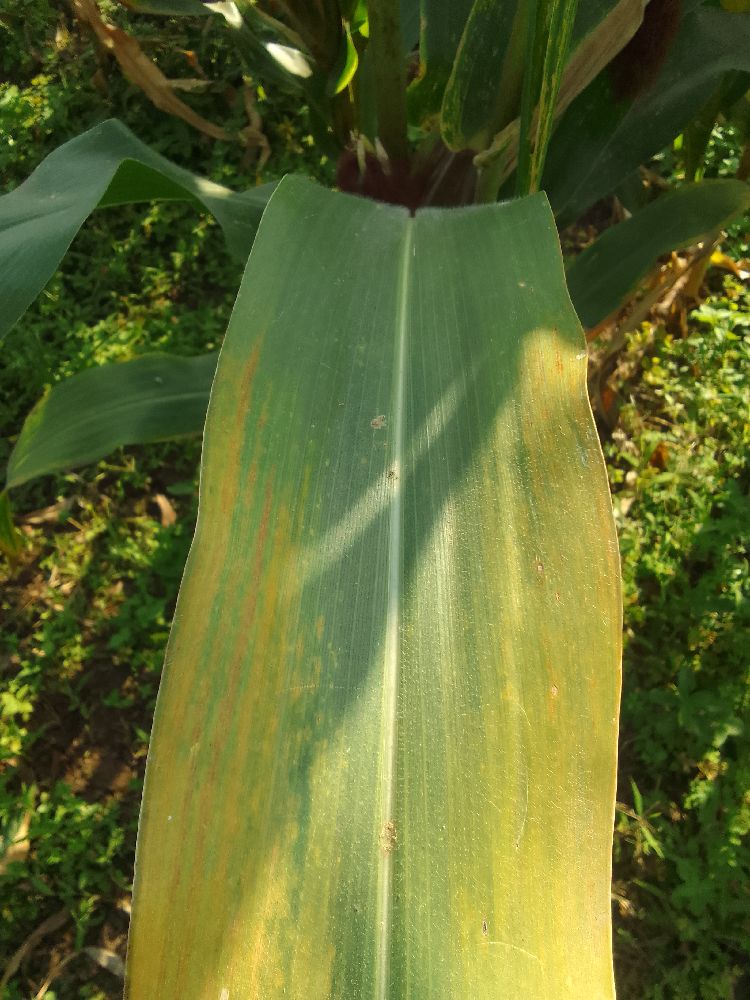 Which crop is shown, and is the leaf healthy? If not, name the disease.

maize, maize lethal necrosis
